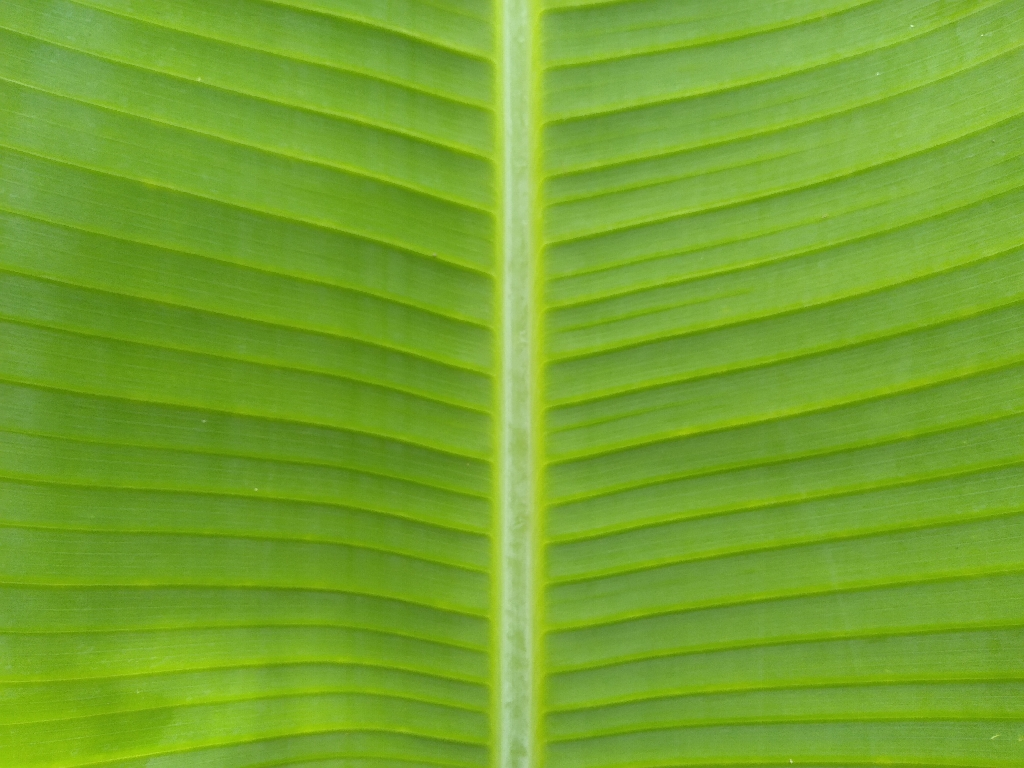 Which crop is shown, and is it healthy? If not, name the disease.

banana, healthy
